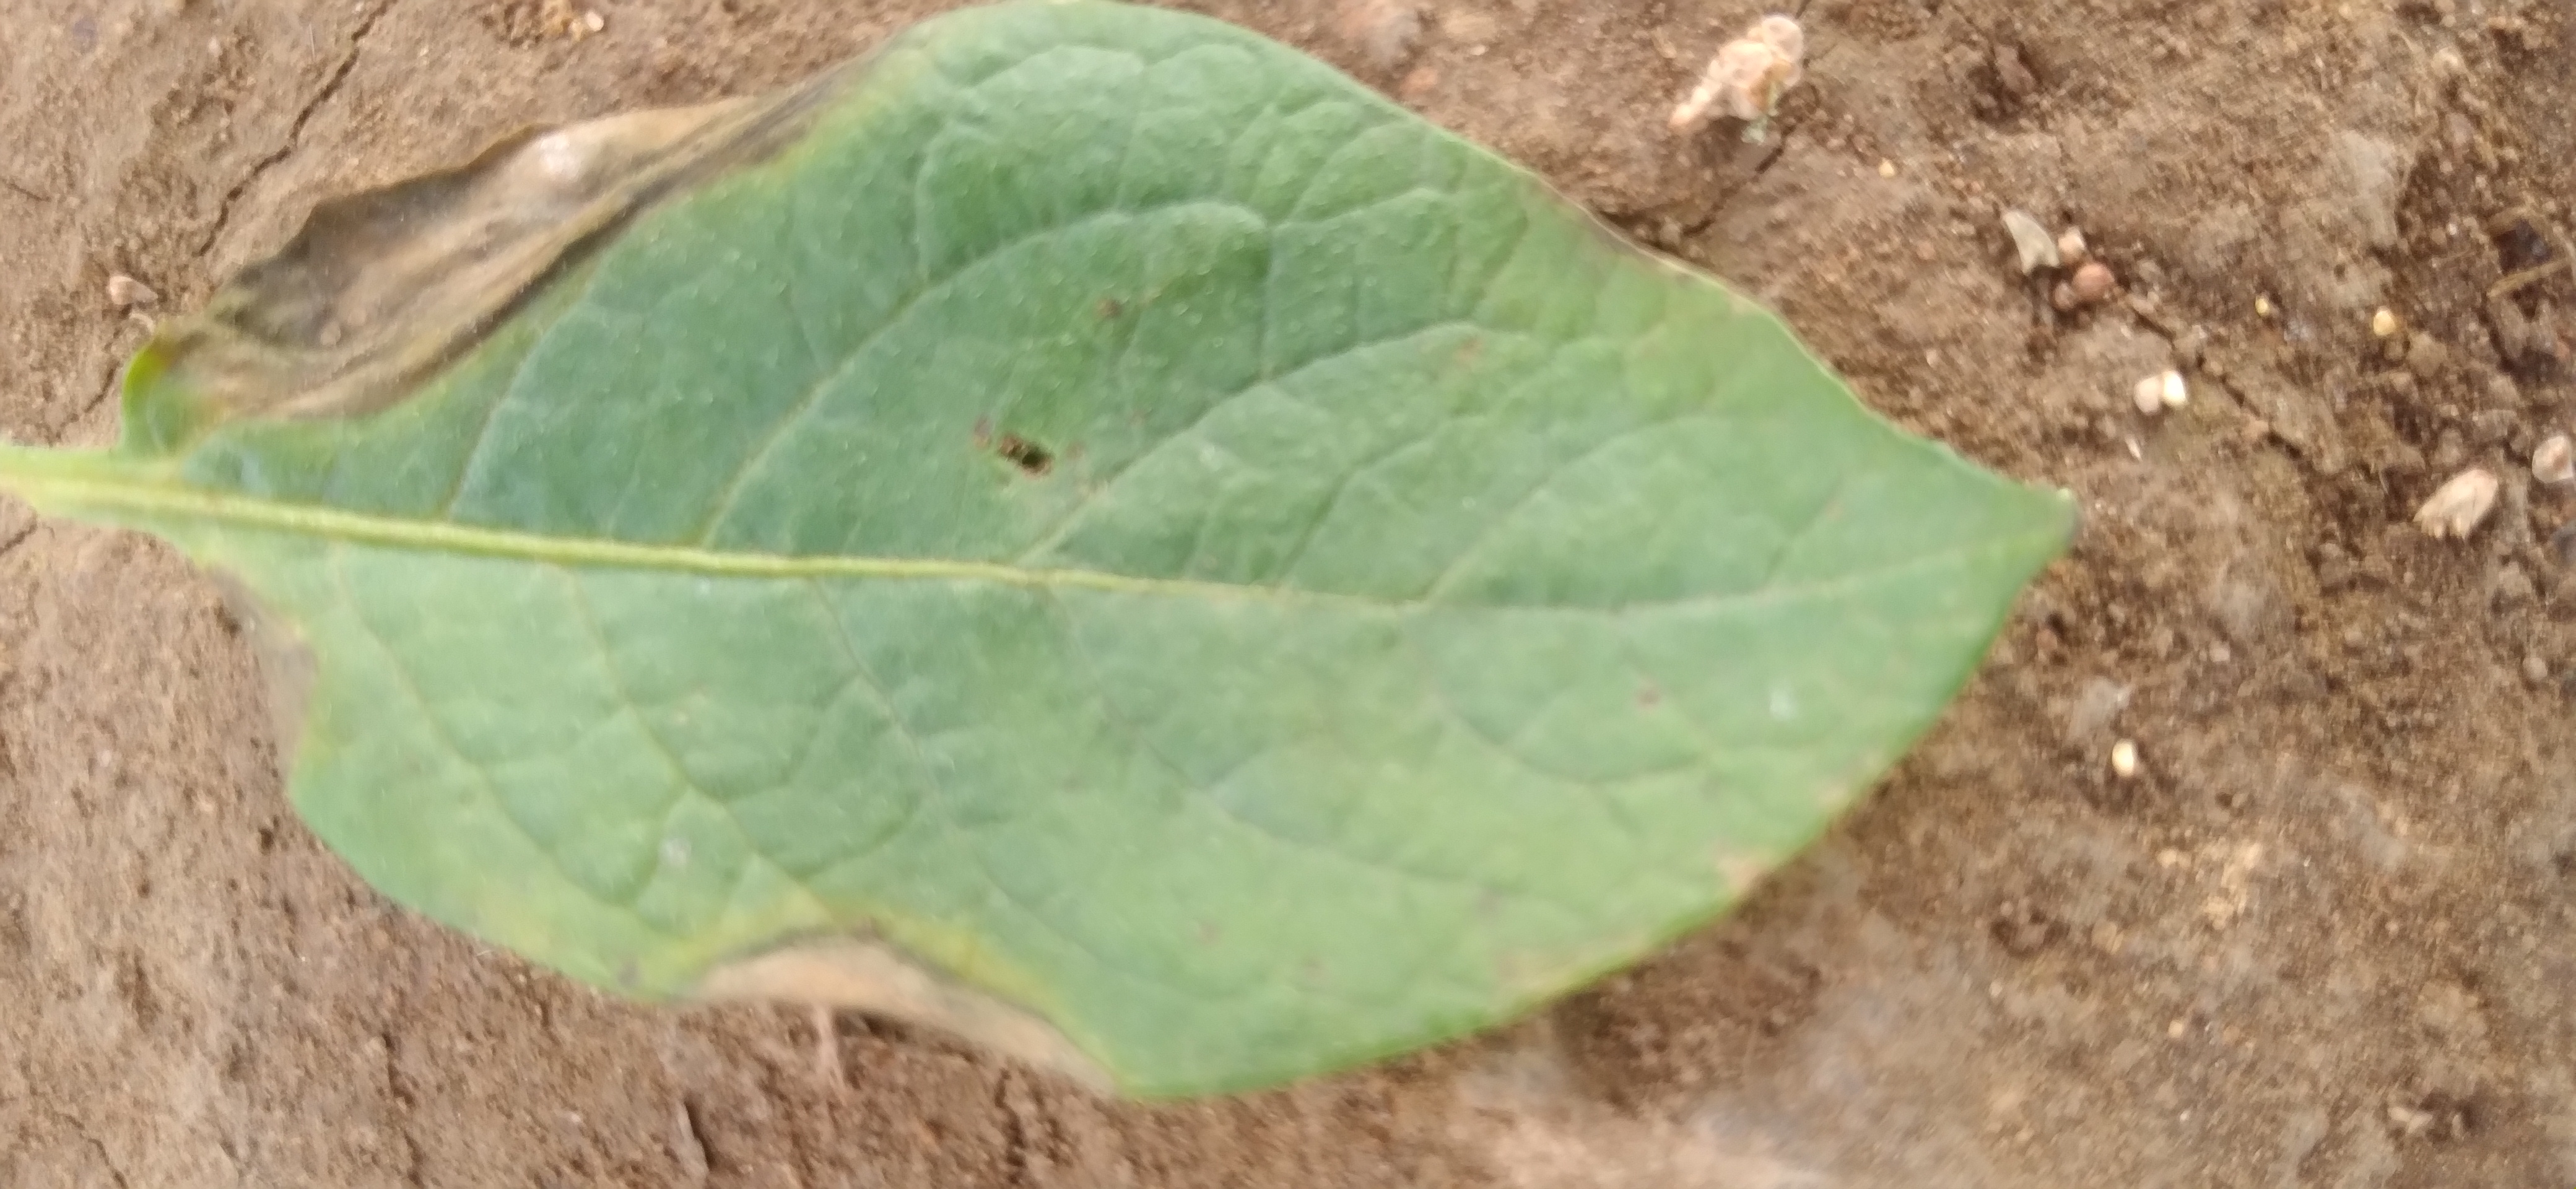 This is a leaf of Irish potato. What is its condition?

early blight
